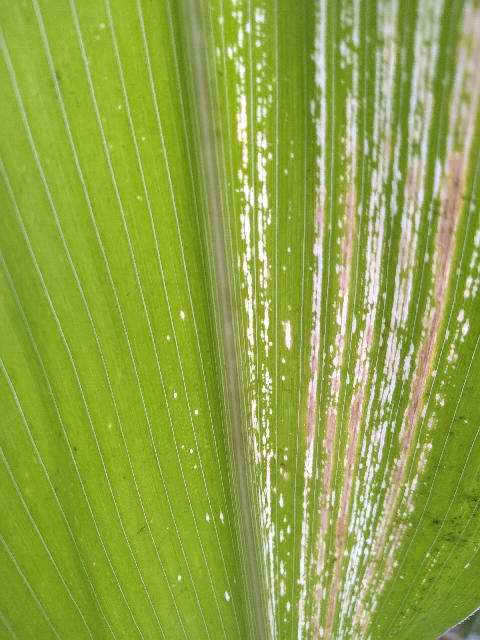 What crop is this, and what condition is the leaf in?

maize, maize streak virus
